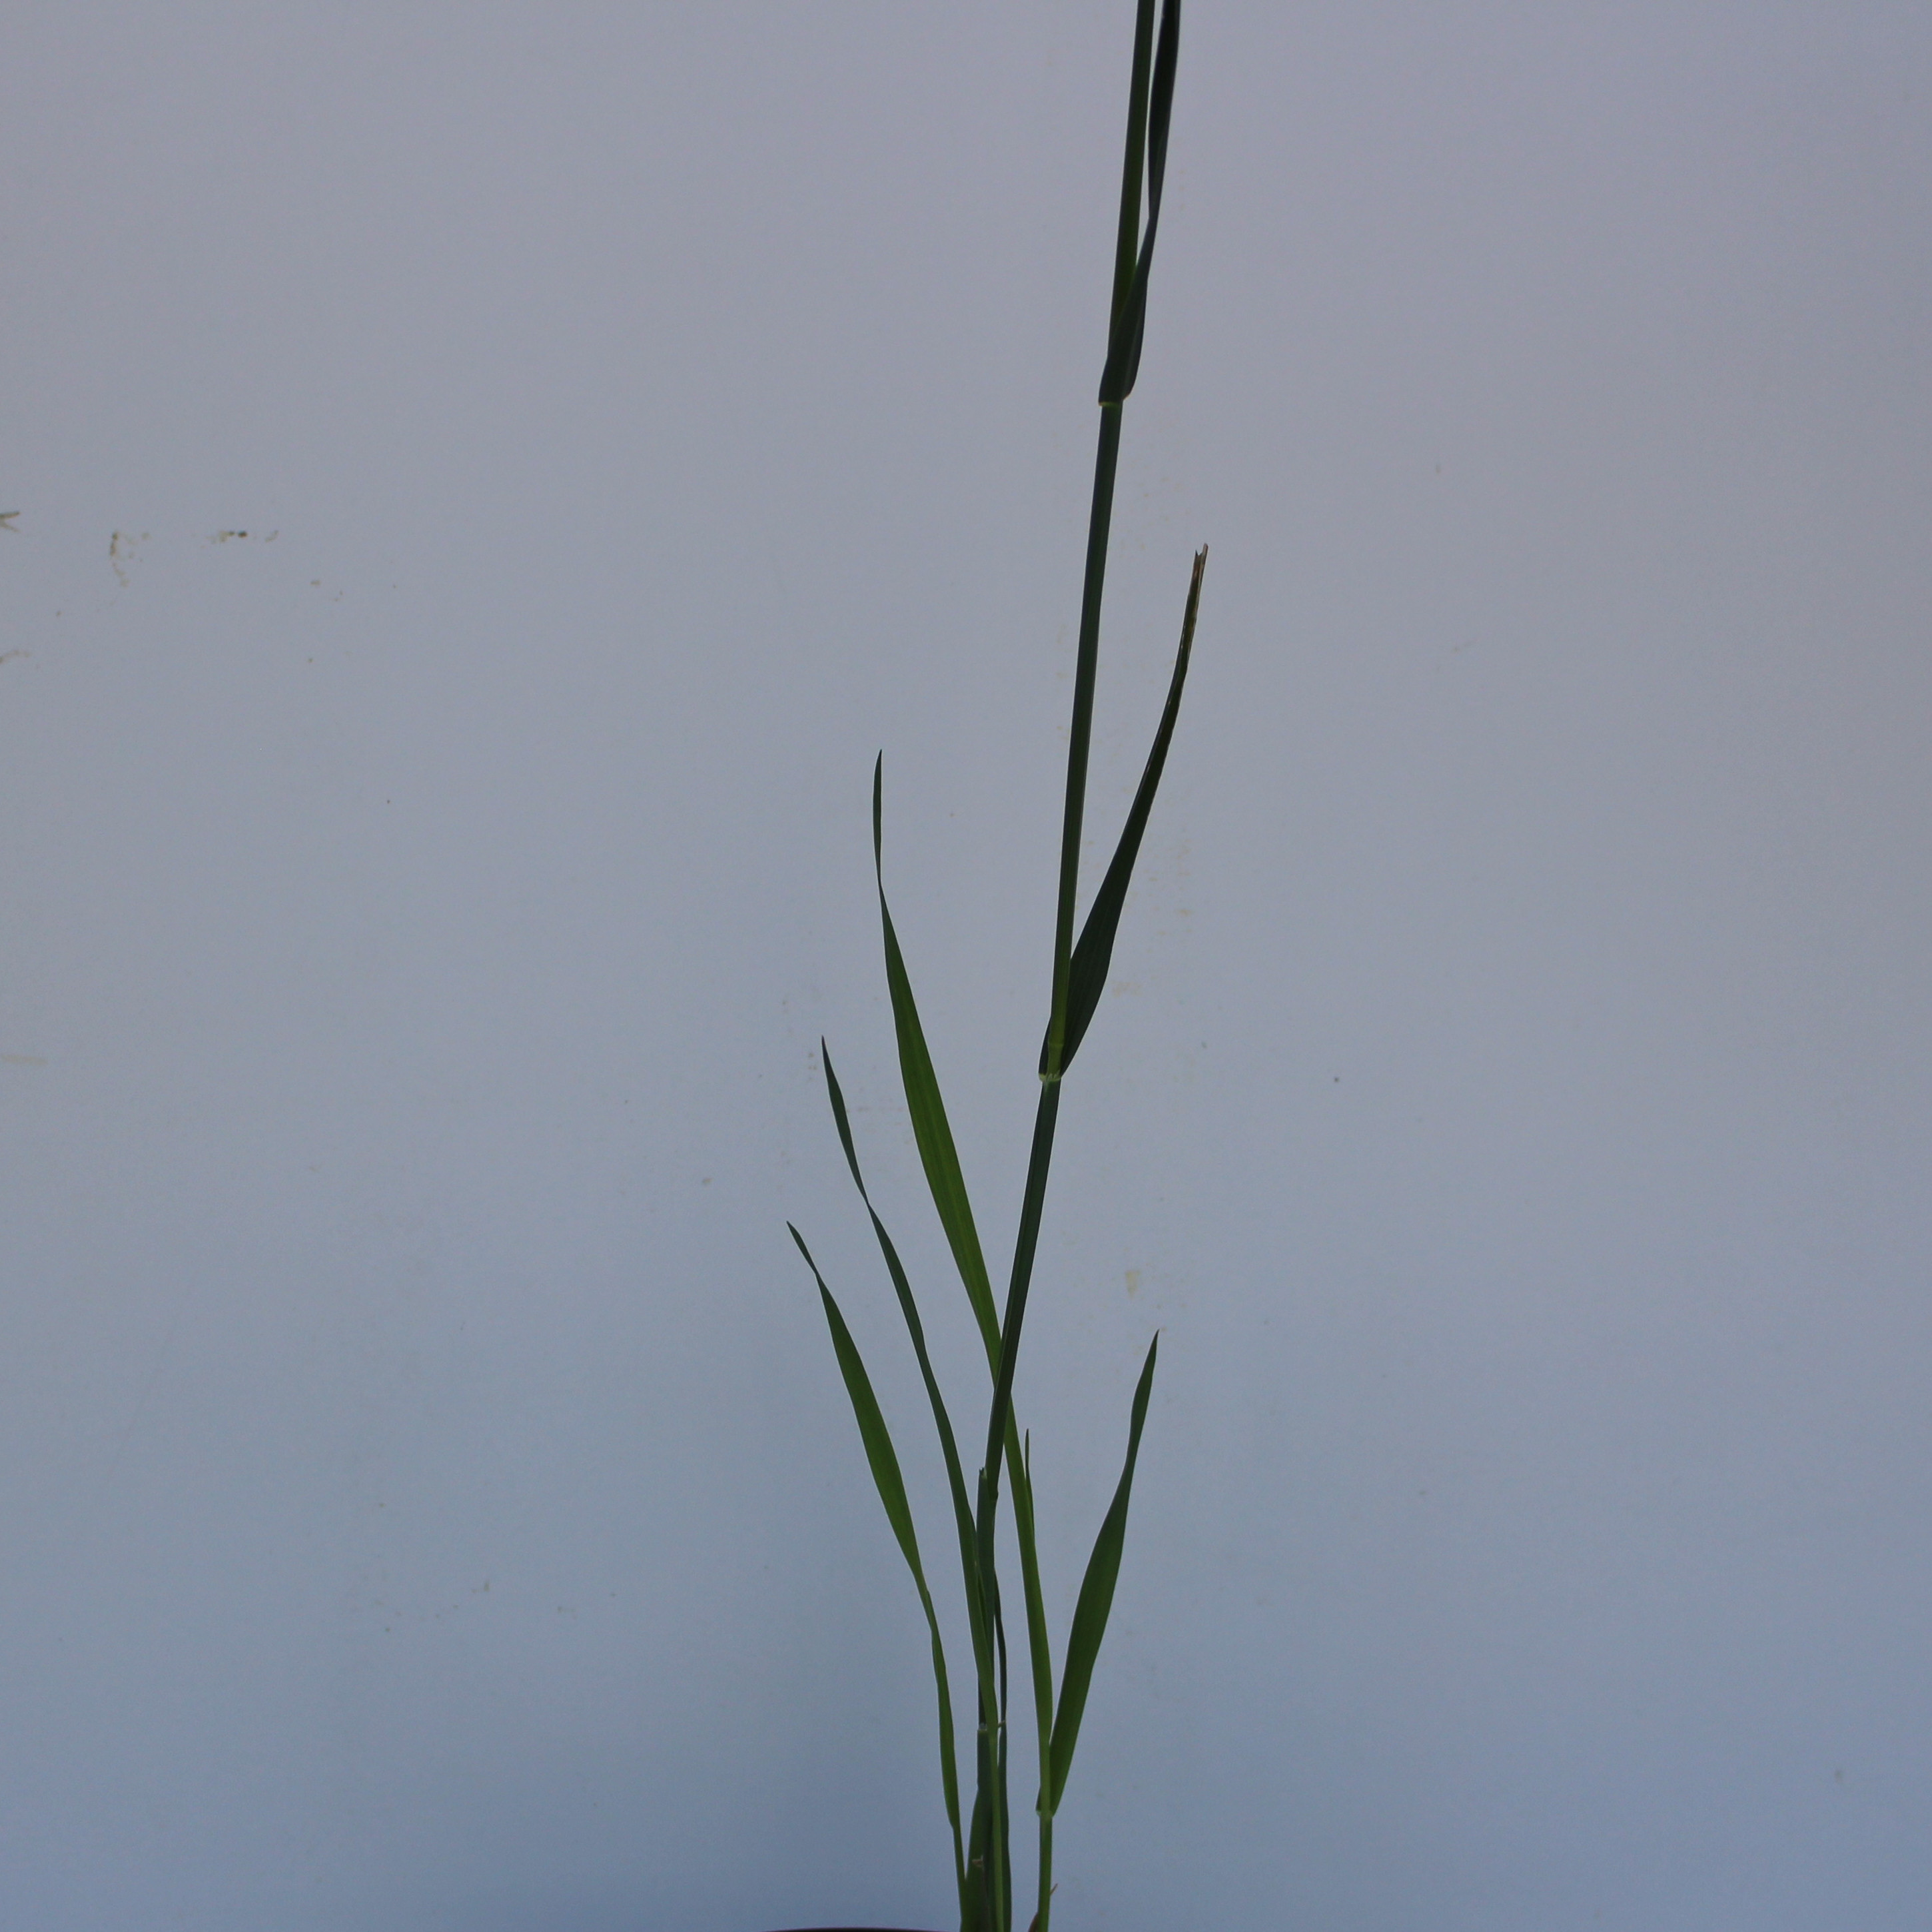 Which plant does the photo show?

Avena sterilis
